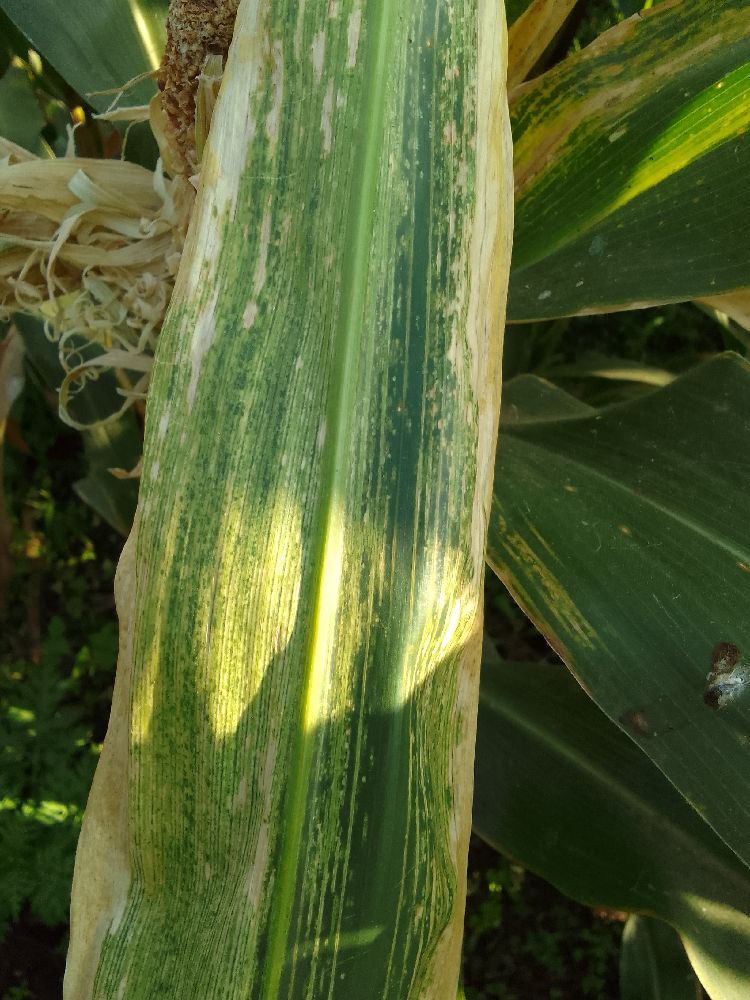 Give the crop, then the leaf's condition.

maize, maize lethal necrosis
